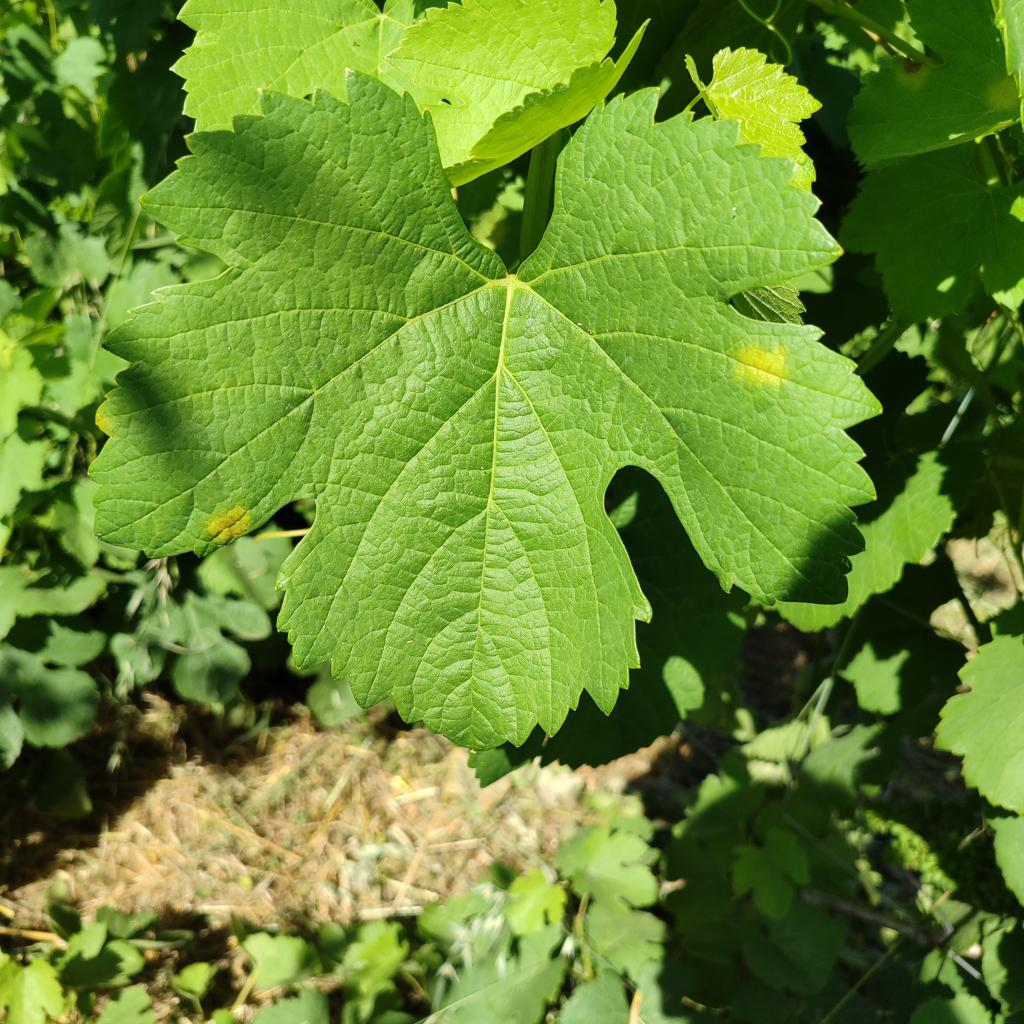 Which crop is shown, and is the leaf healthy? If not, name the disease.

grapevine, downy mildew
